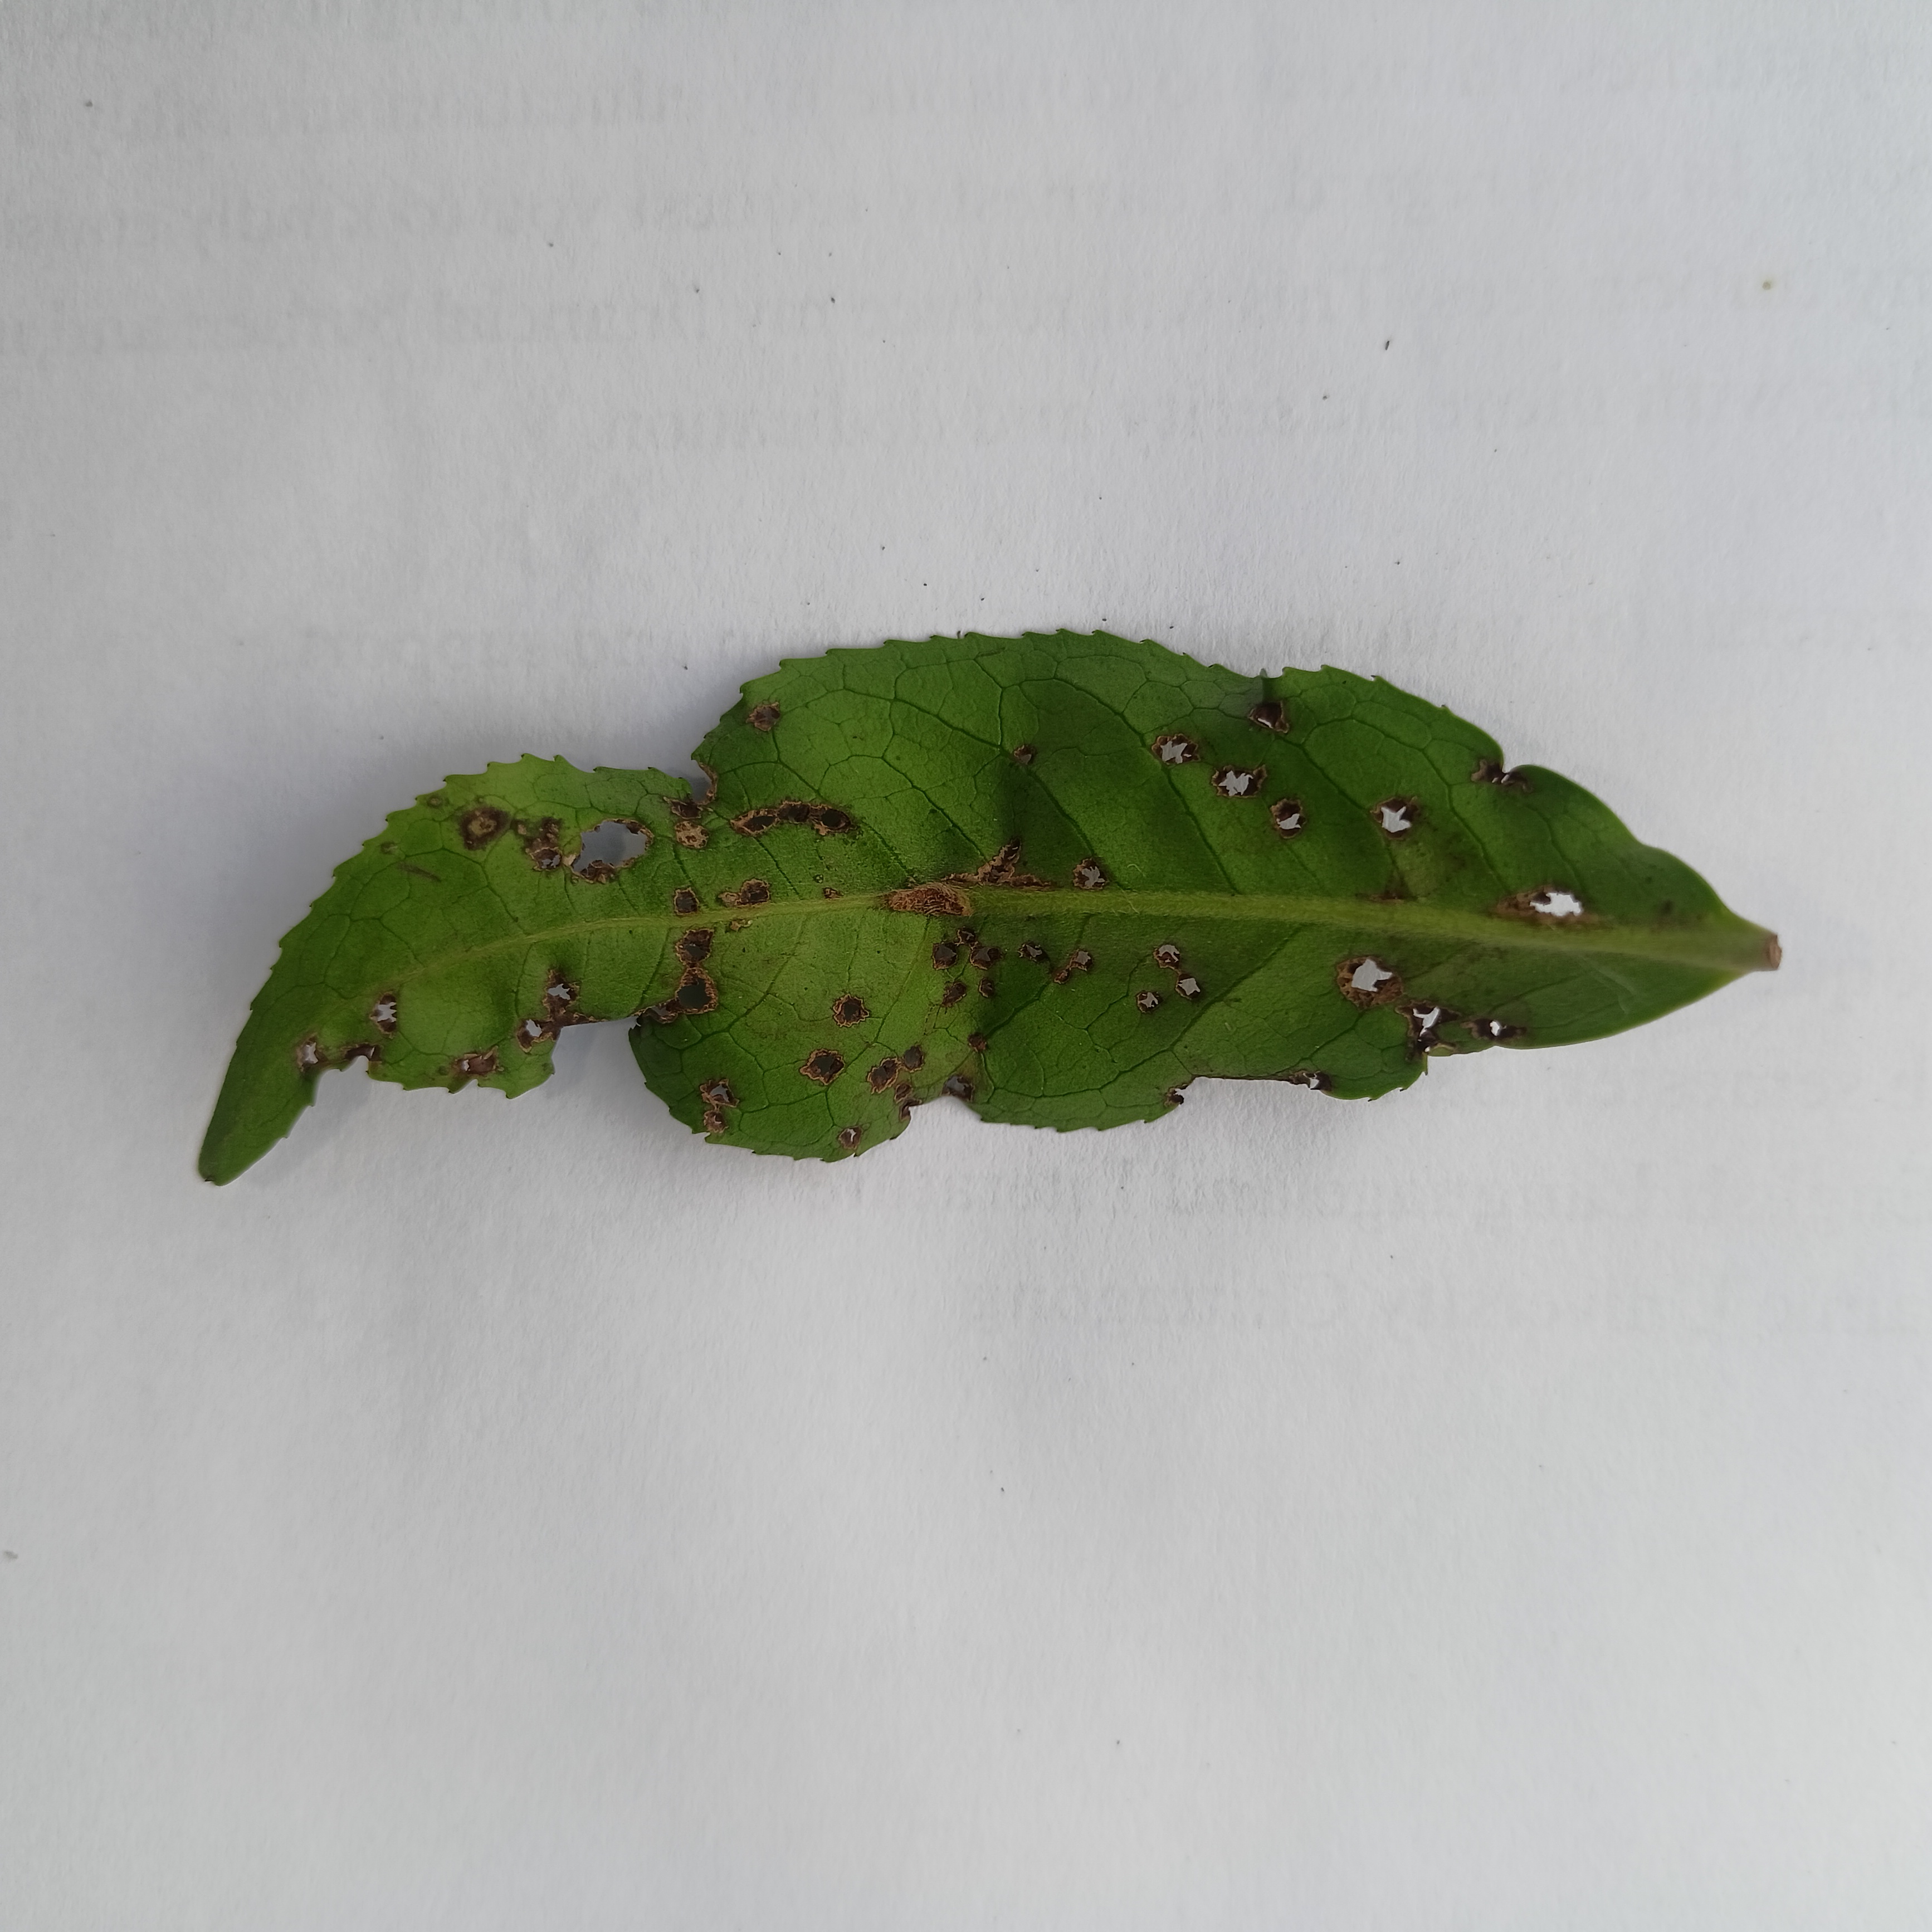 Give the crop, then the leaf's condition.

tea, helopeltis
